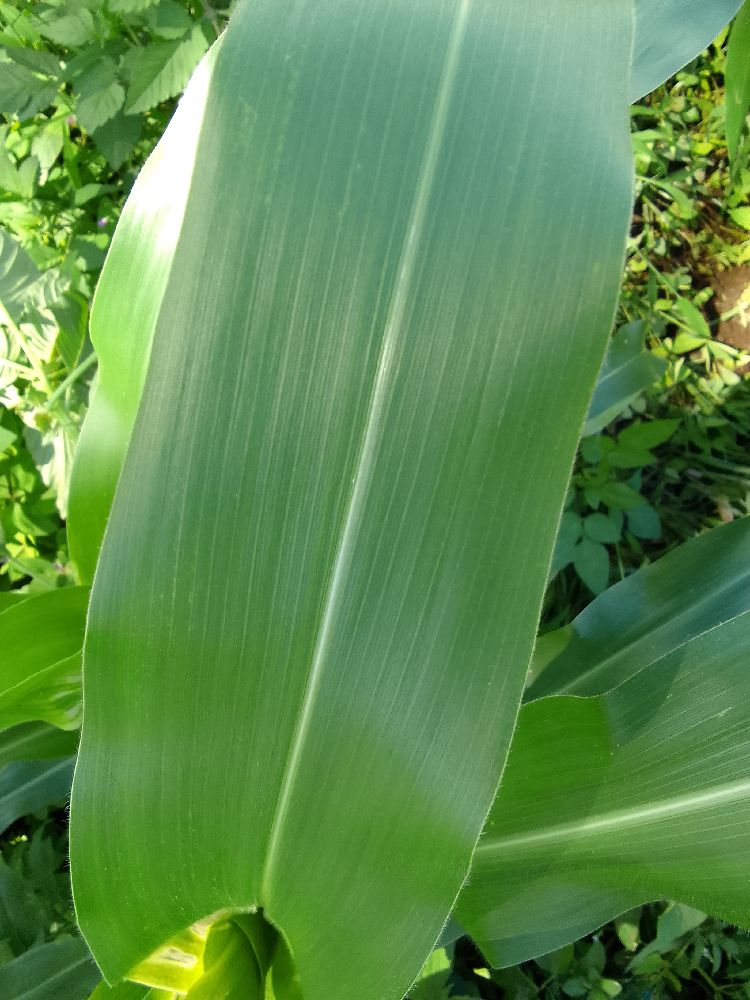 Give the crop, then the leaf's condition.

maize, healthy
